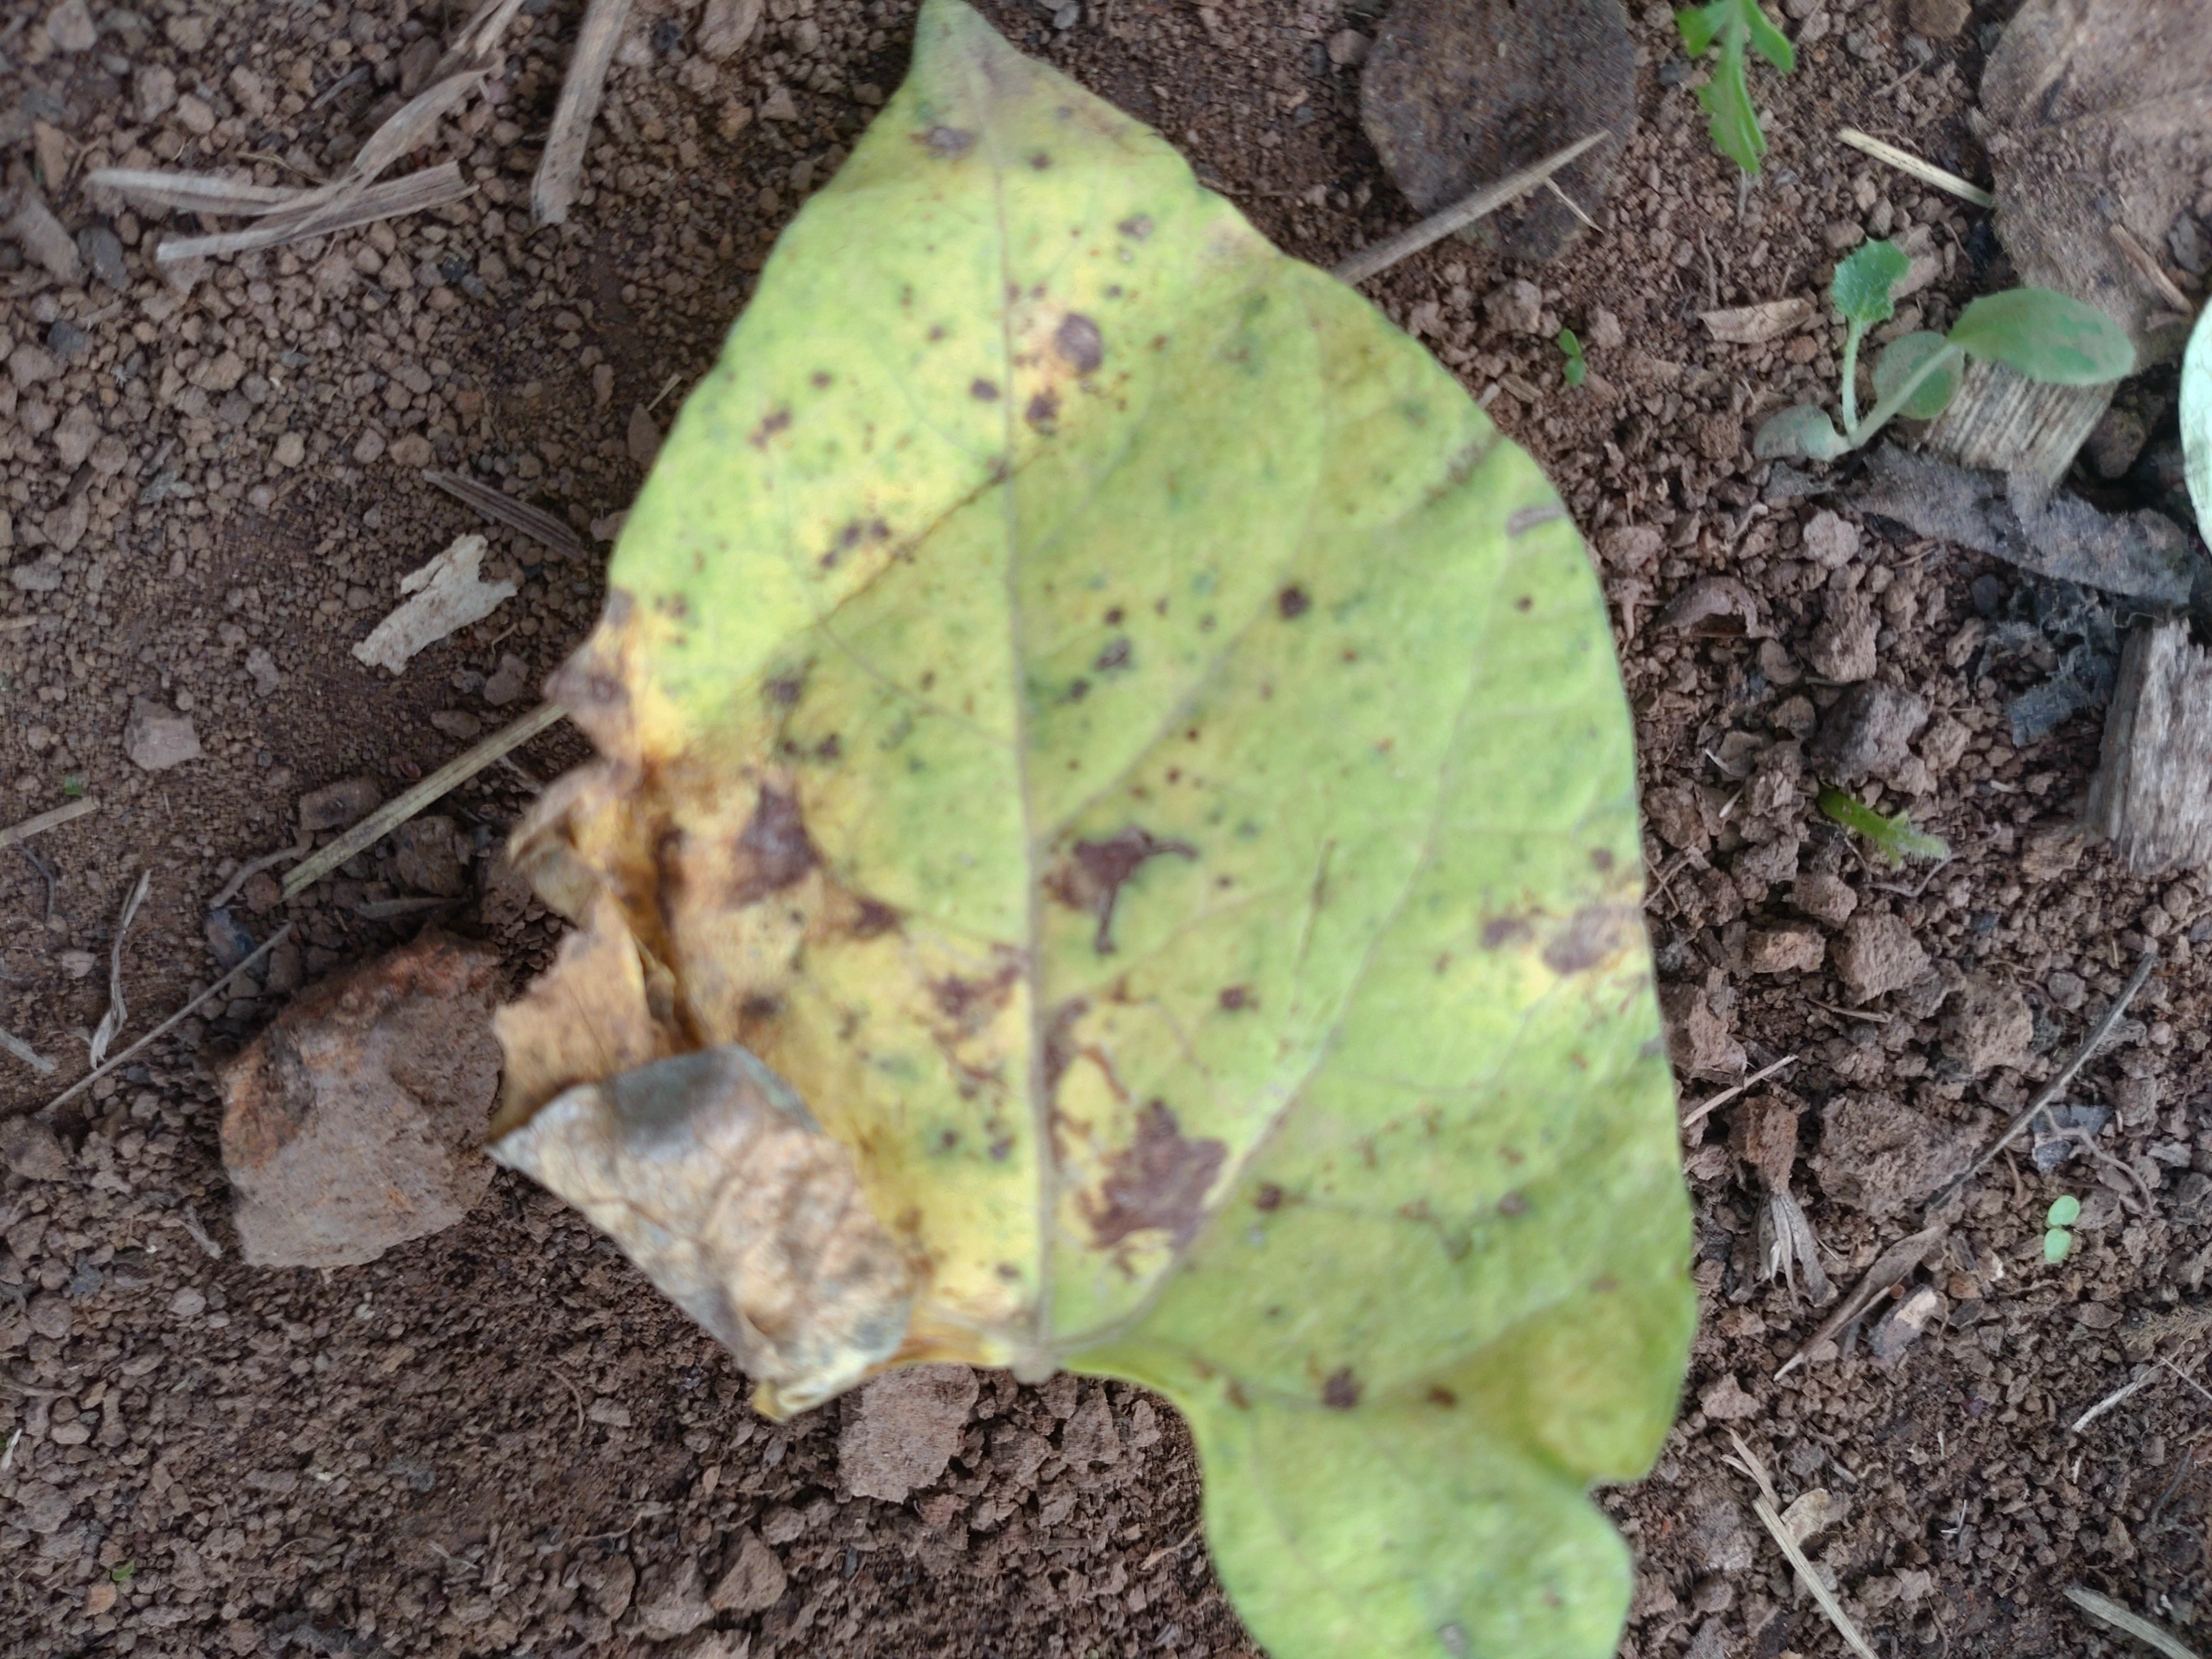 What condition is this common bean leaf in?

anthracnose
